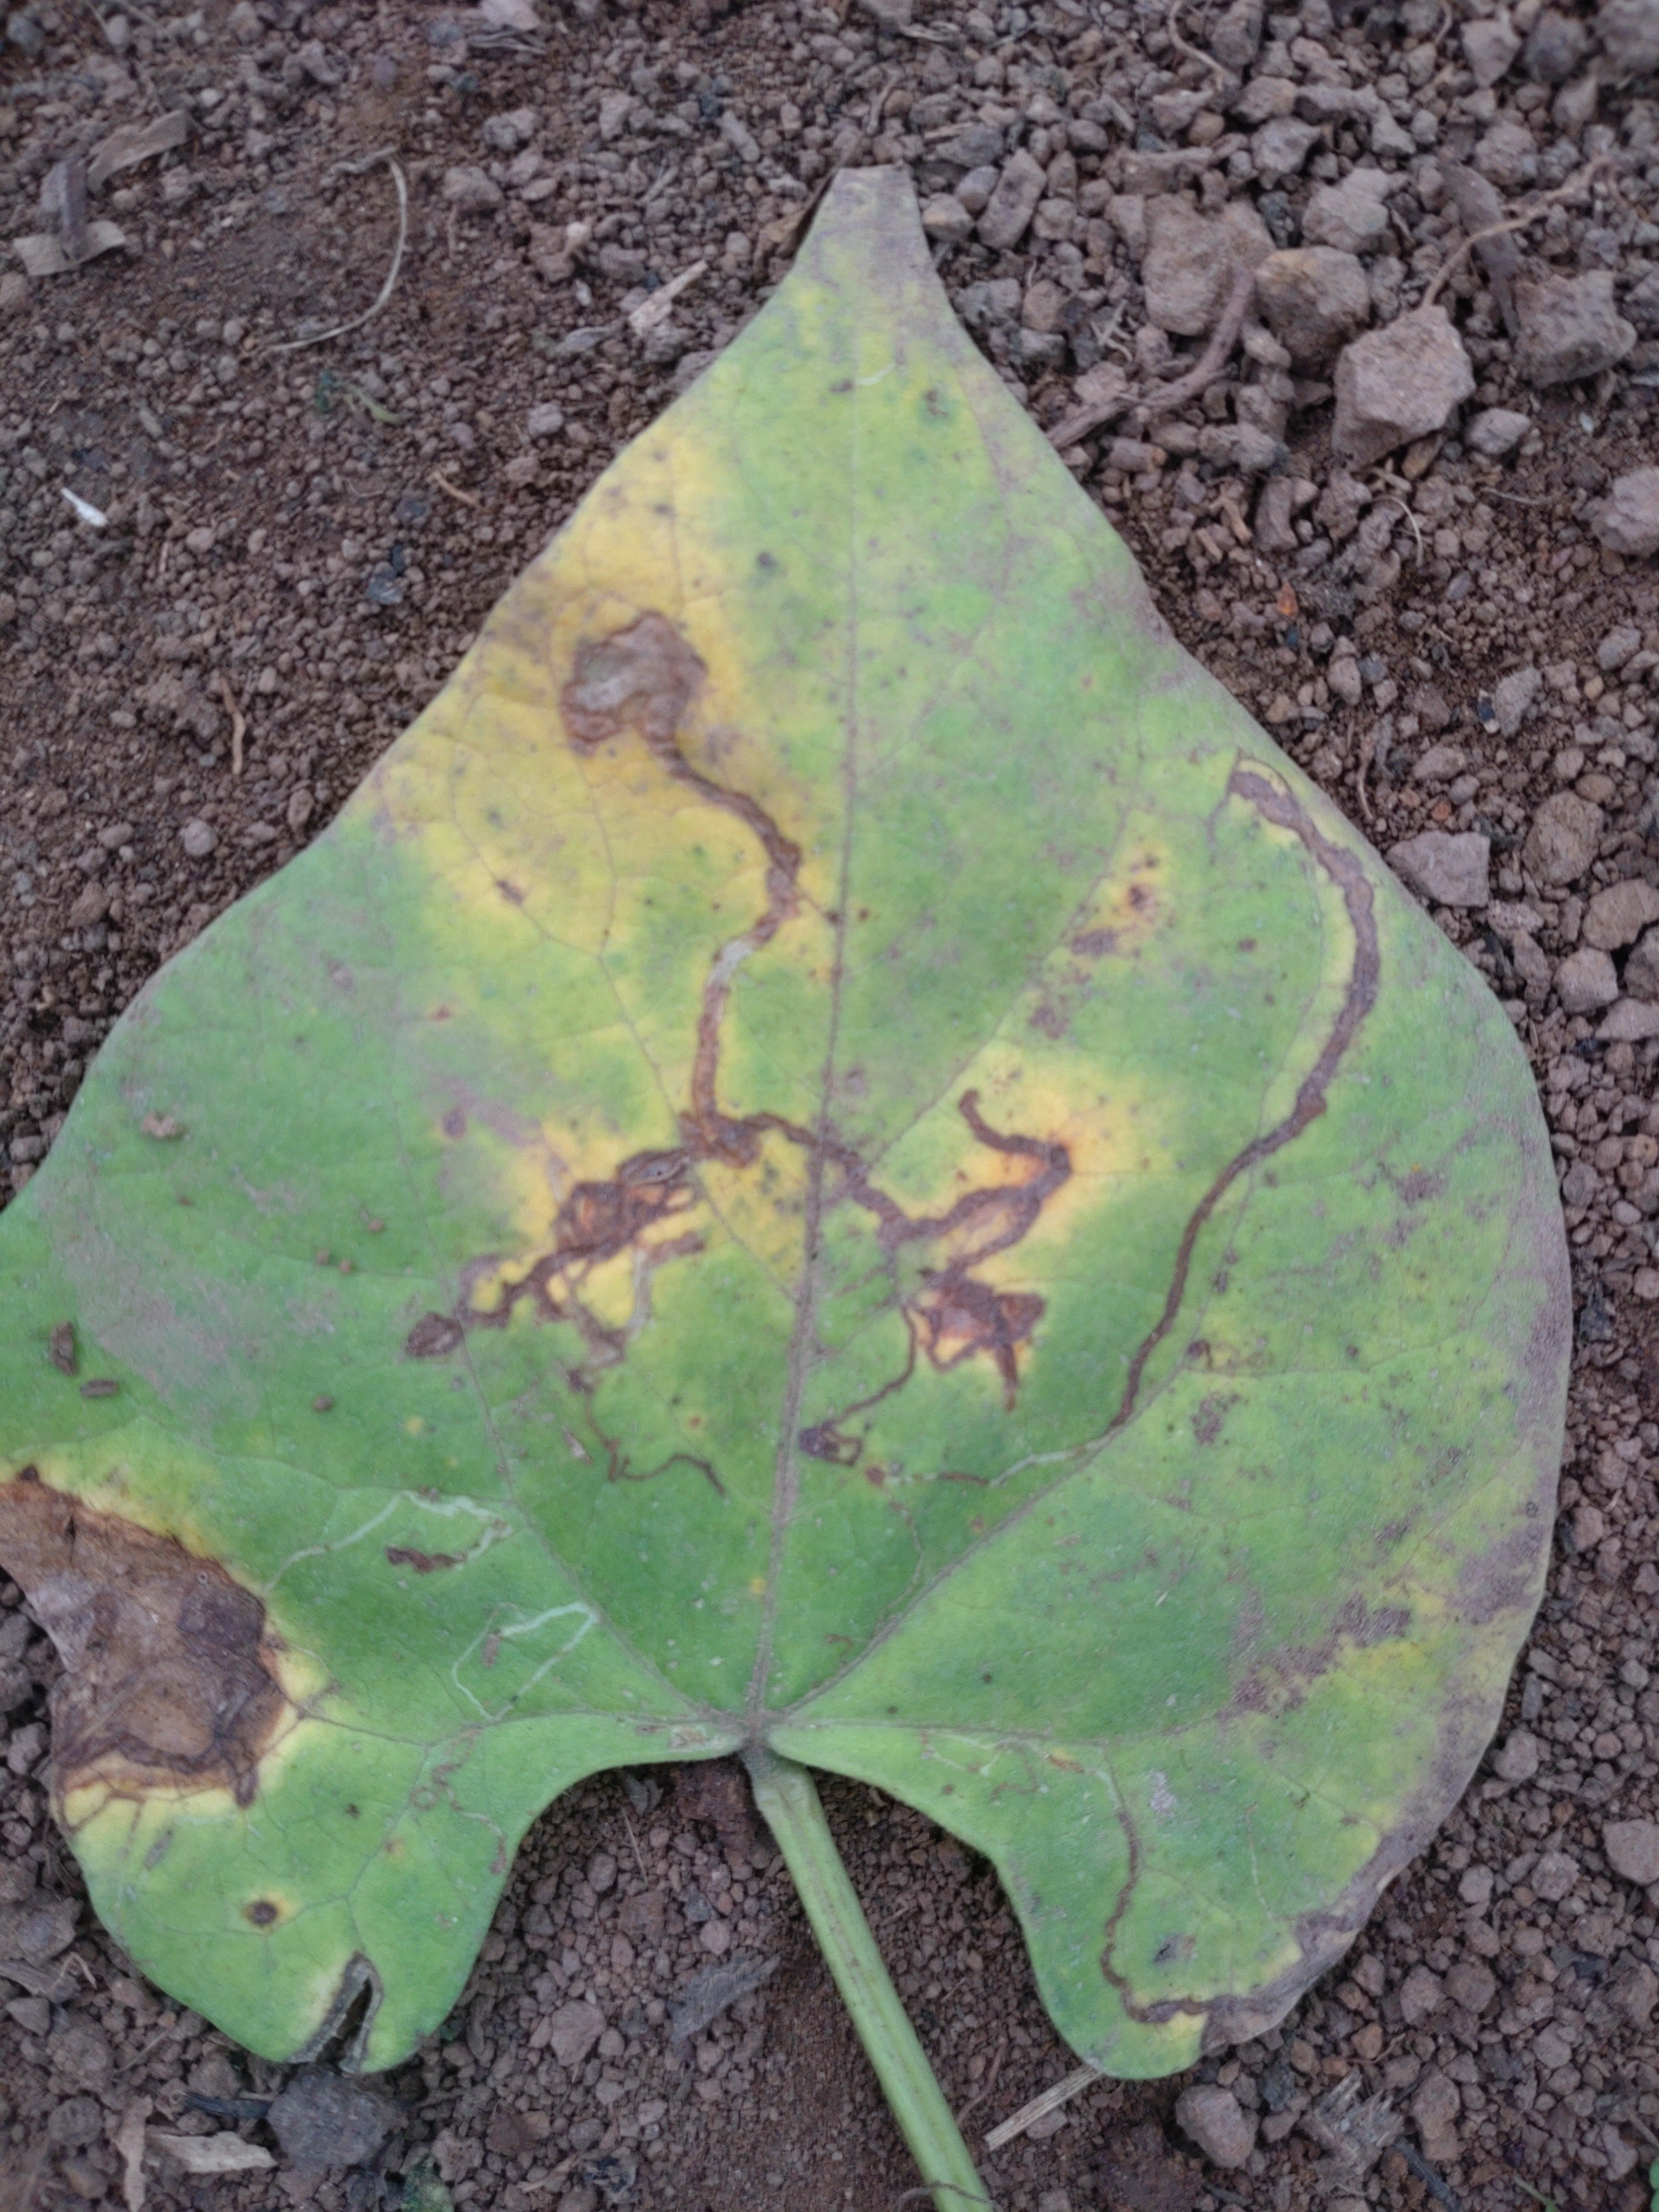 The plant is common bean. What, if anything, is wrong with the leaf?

rust
